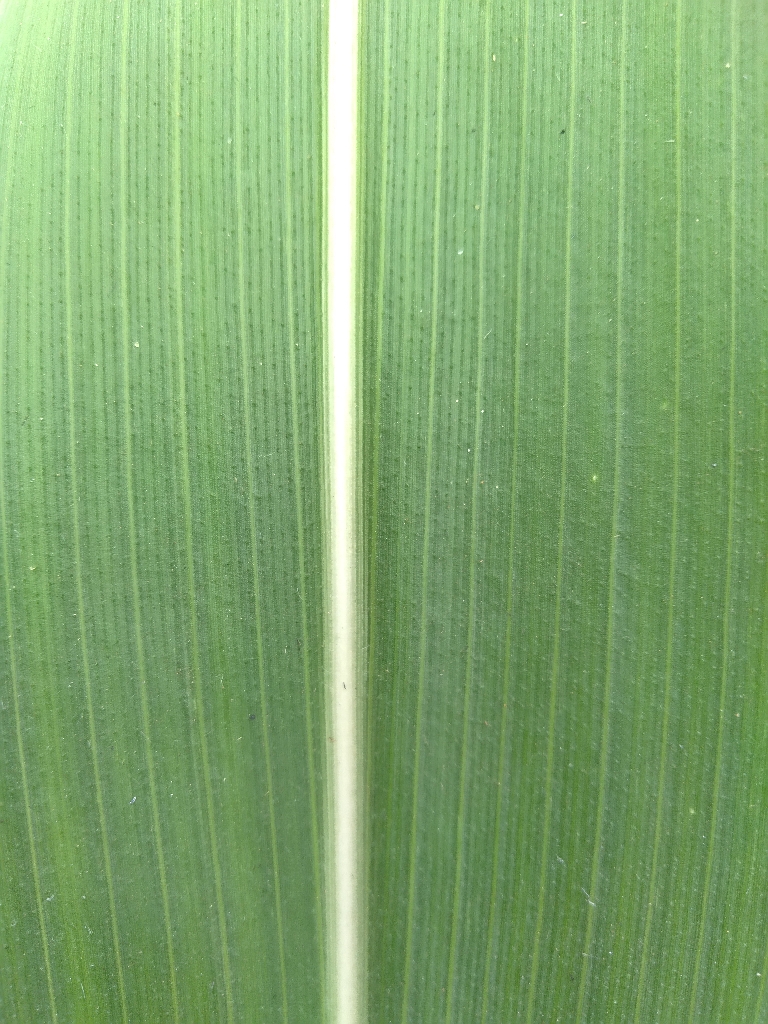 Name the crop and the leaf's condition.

maize, healthy
